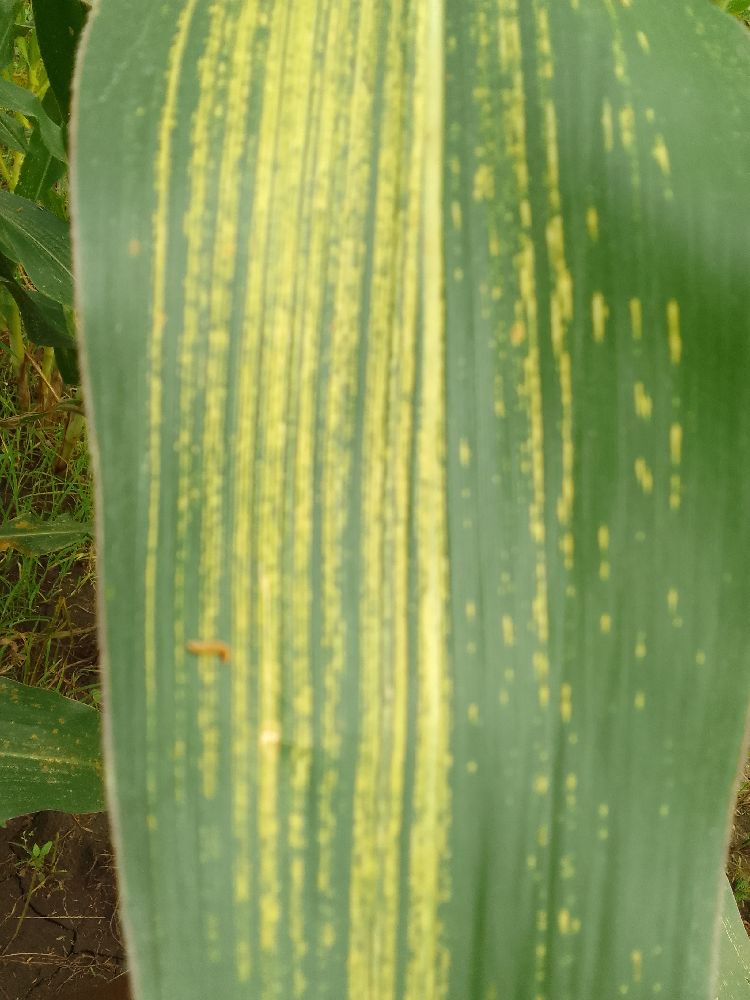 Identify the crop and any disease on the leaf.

maize, maize streak virus
